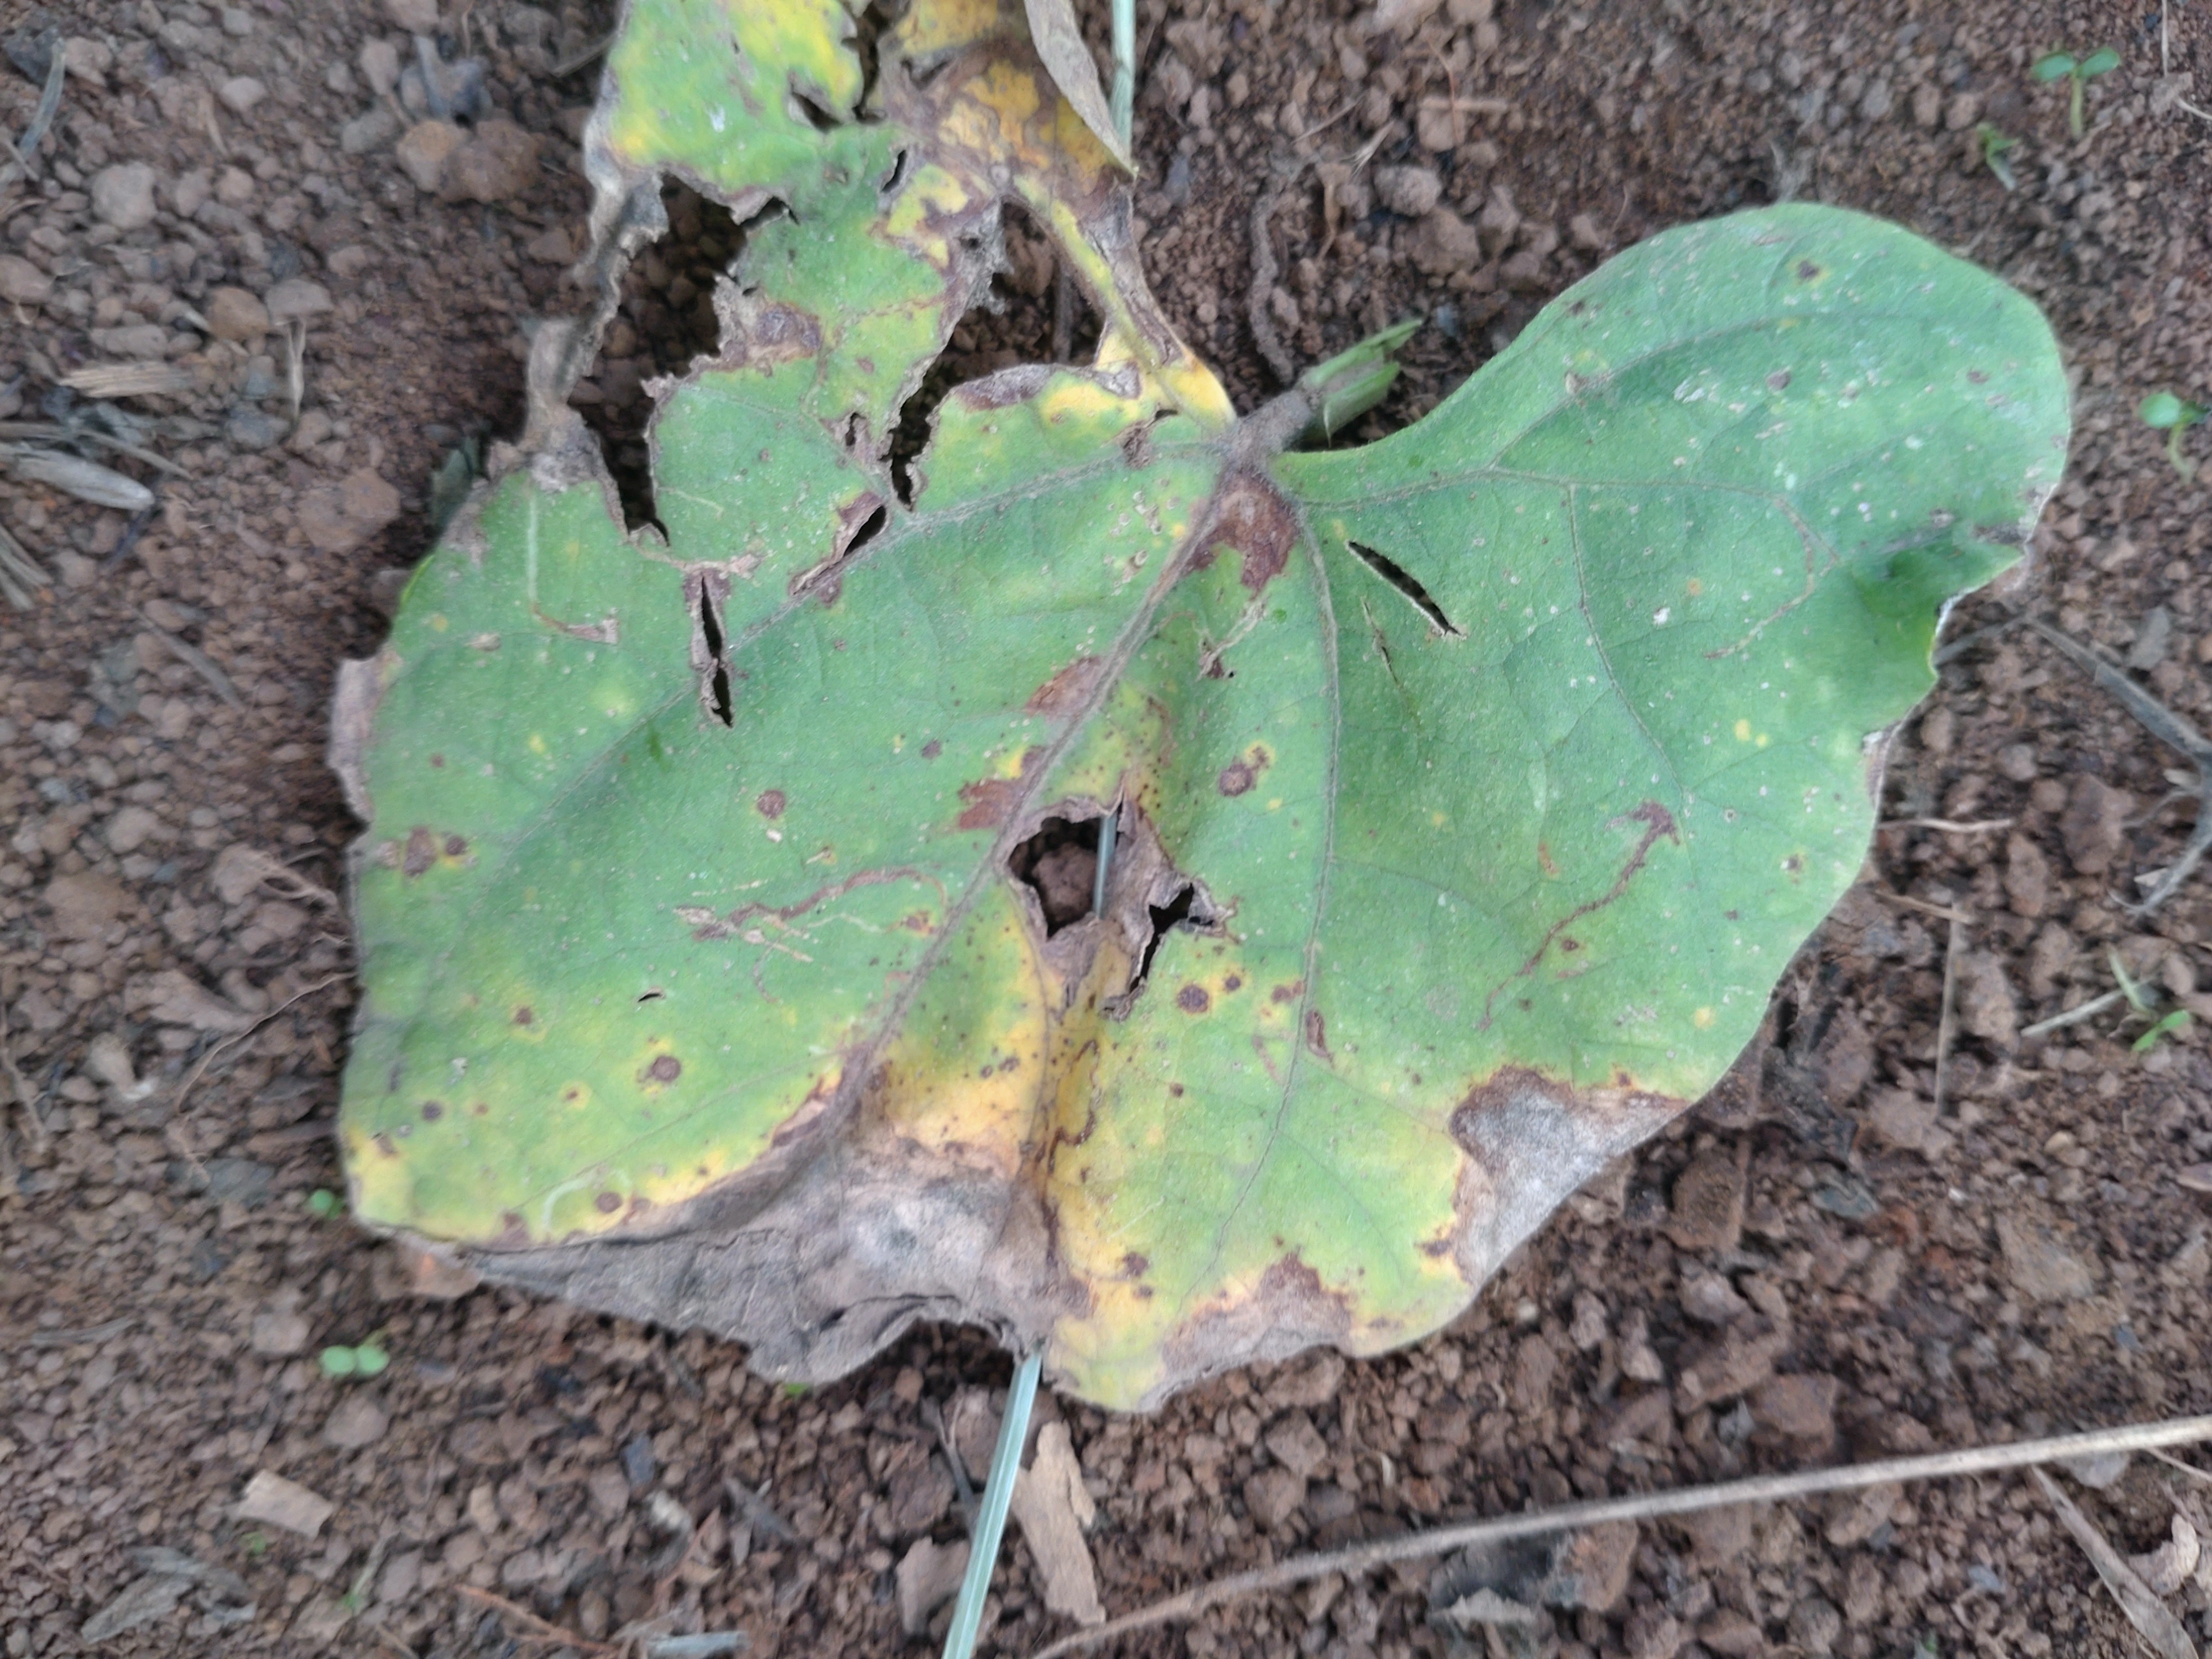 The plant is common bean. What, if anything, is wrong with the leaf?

rust
